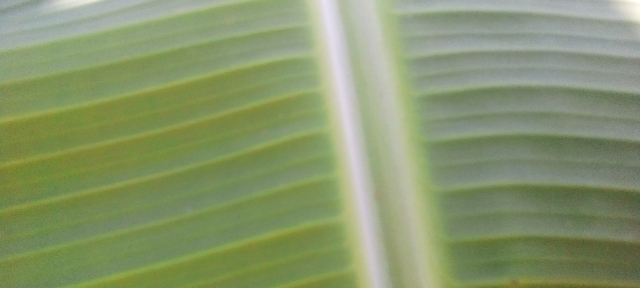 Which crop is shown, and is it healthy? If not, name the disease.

banana, healthy
